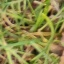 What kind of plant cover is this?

grass
